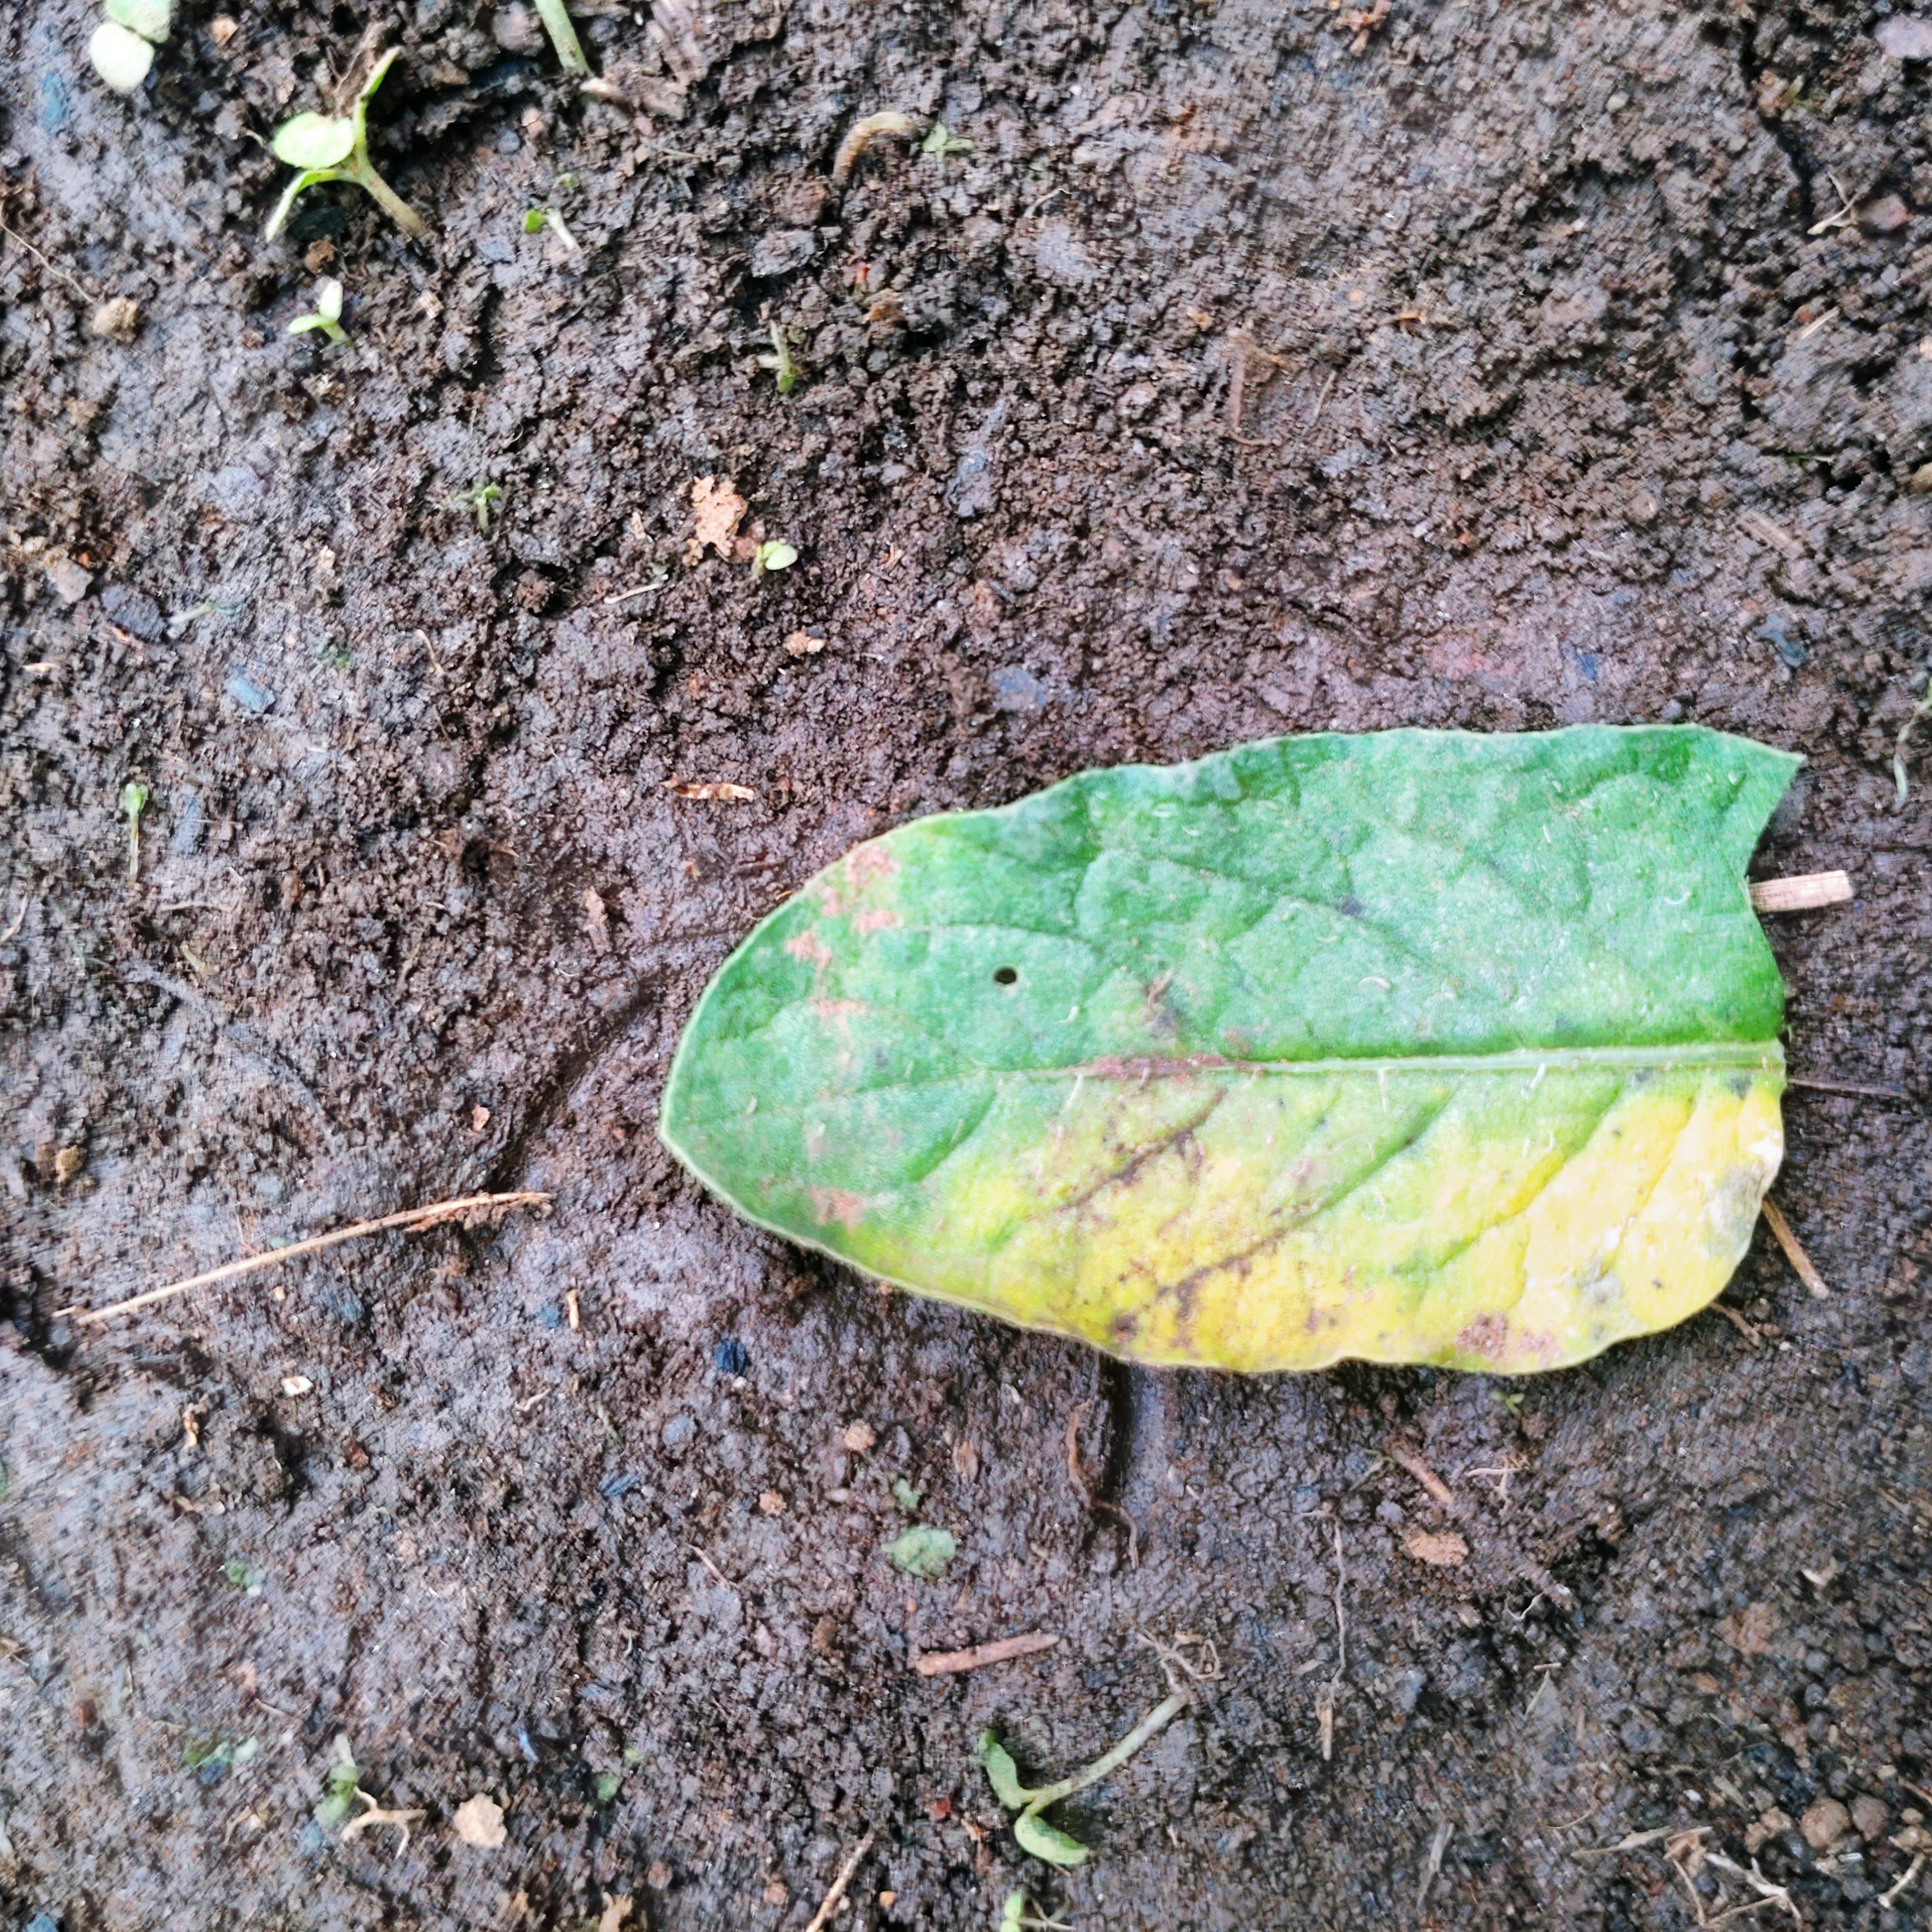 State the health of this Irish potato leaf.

late blight
